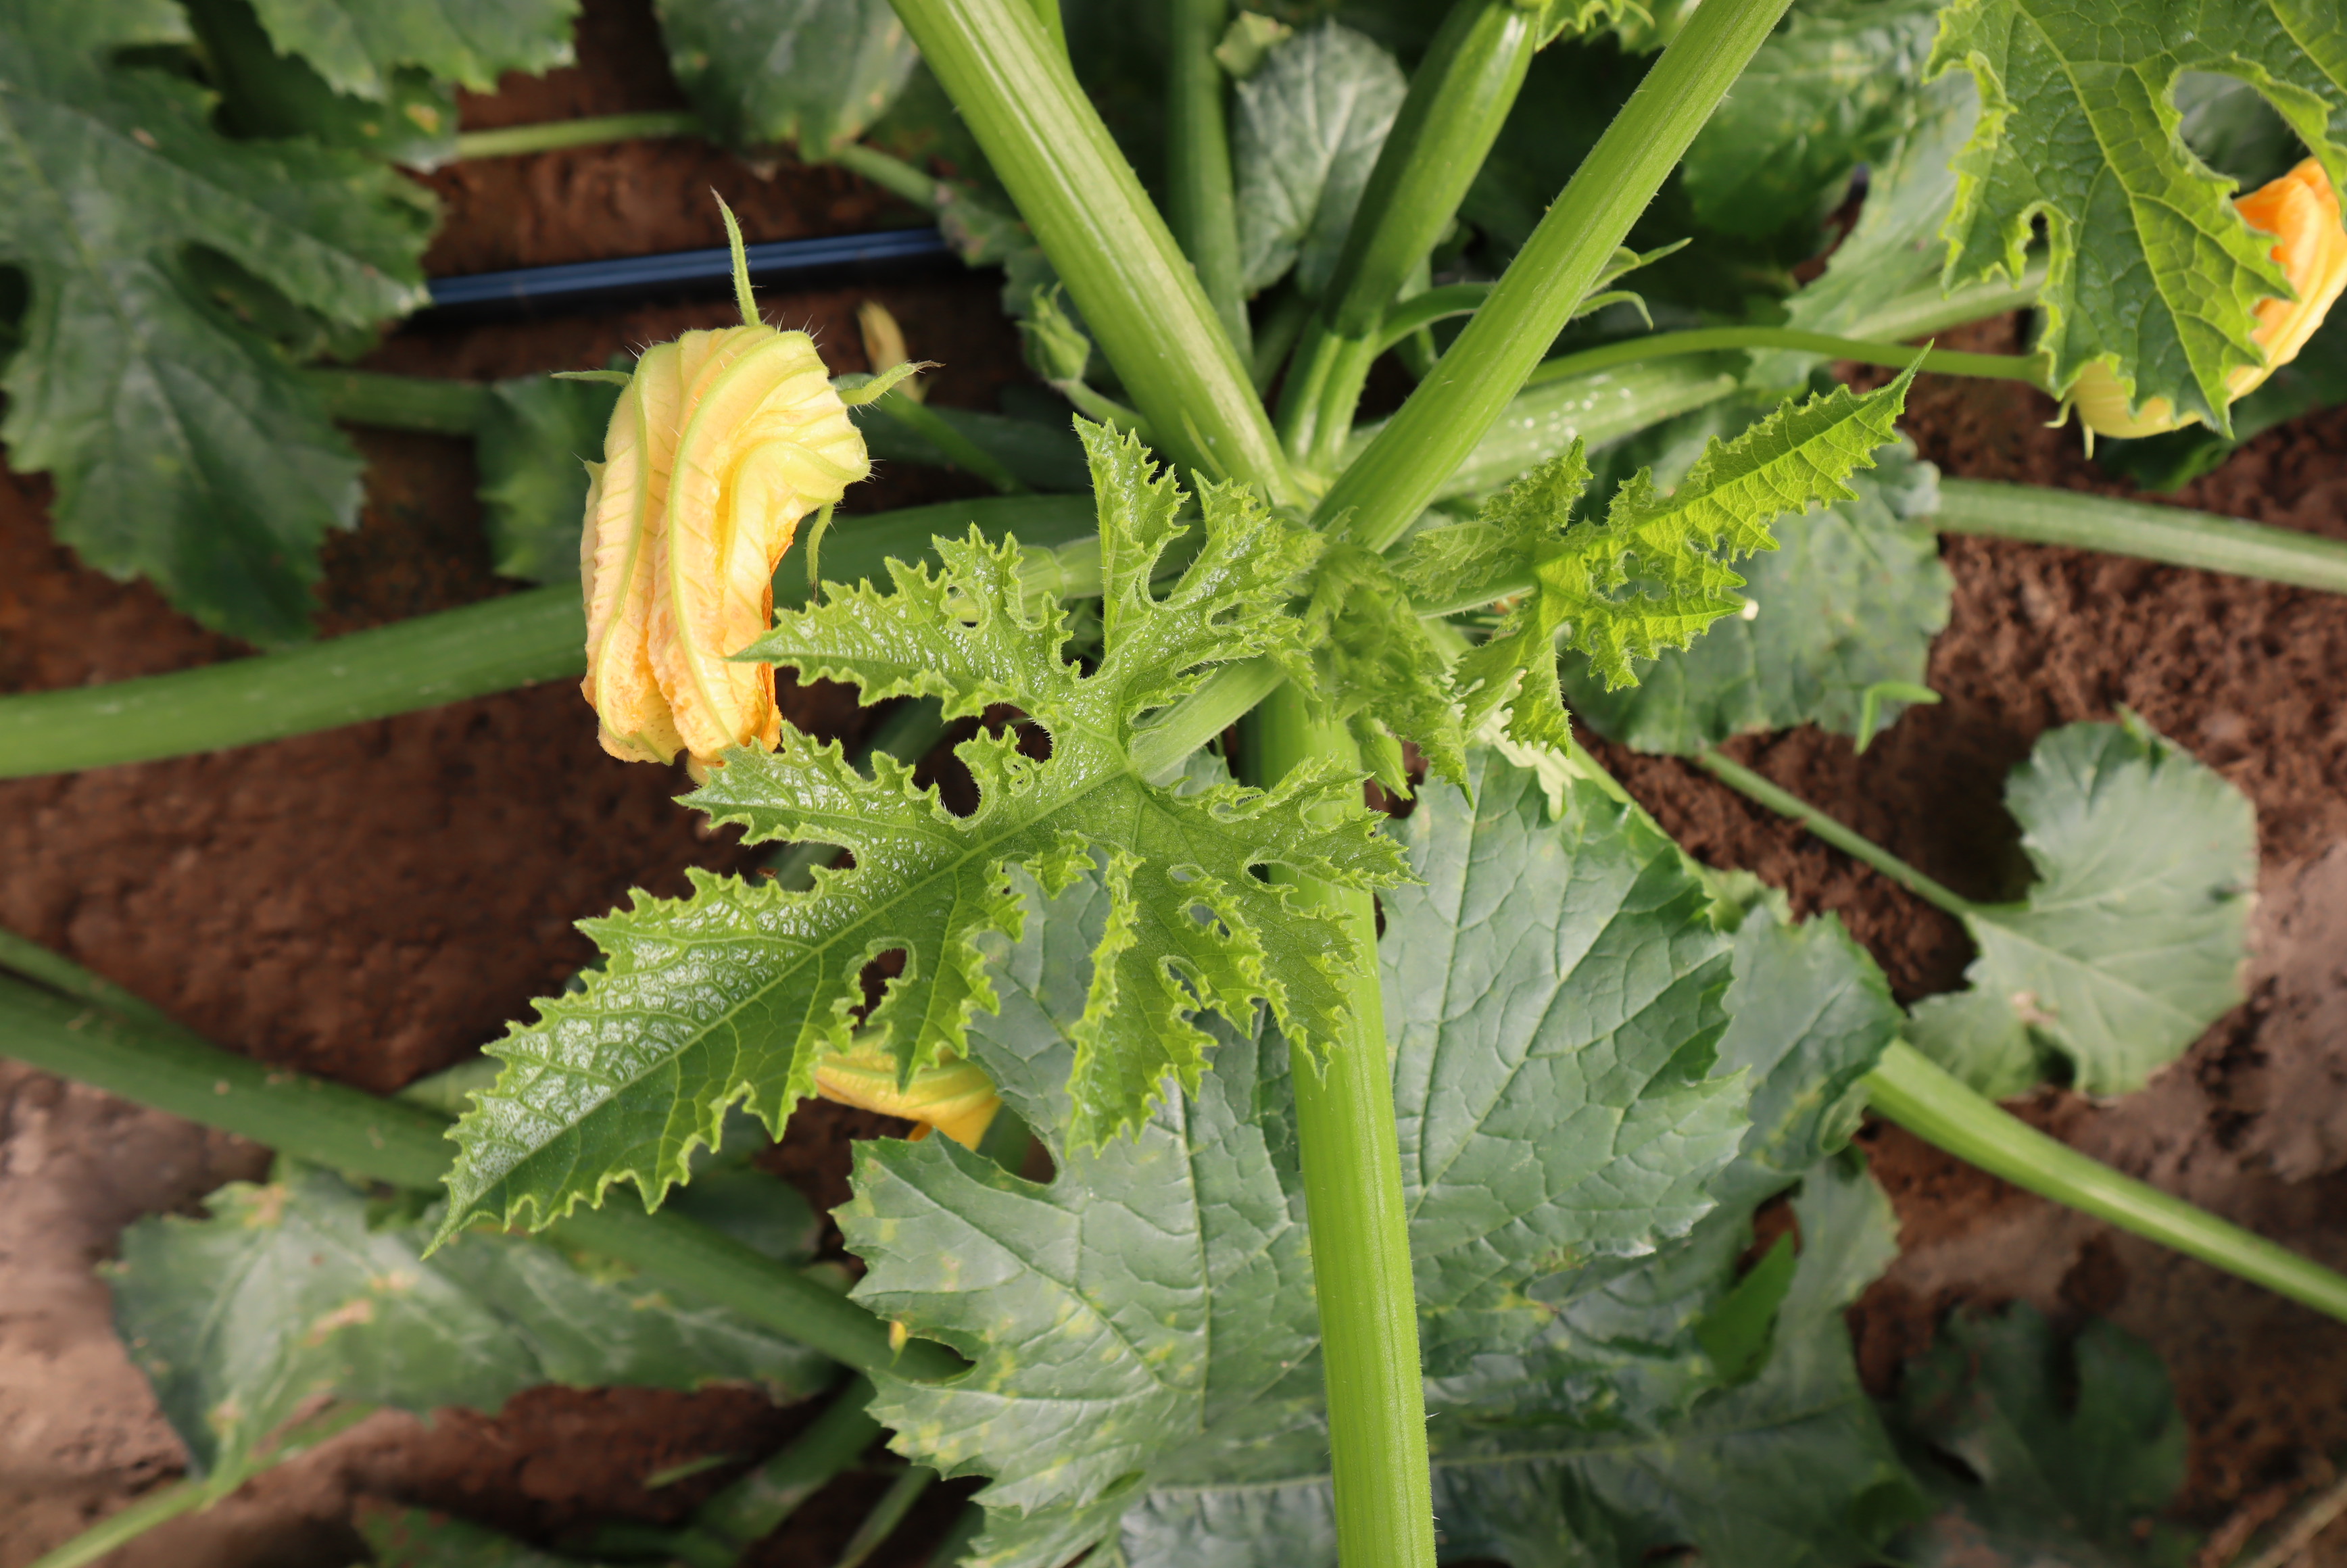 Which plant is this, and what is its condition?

zucchini, healthy
